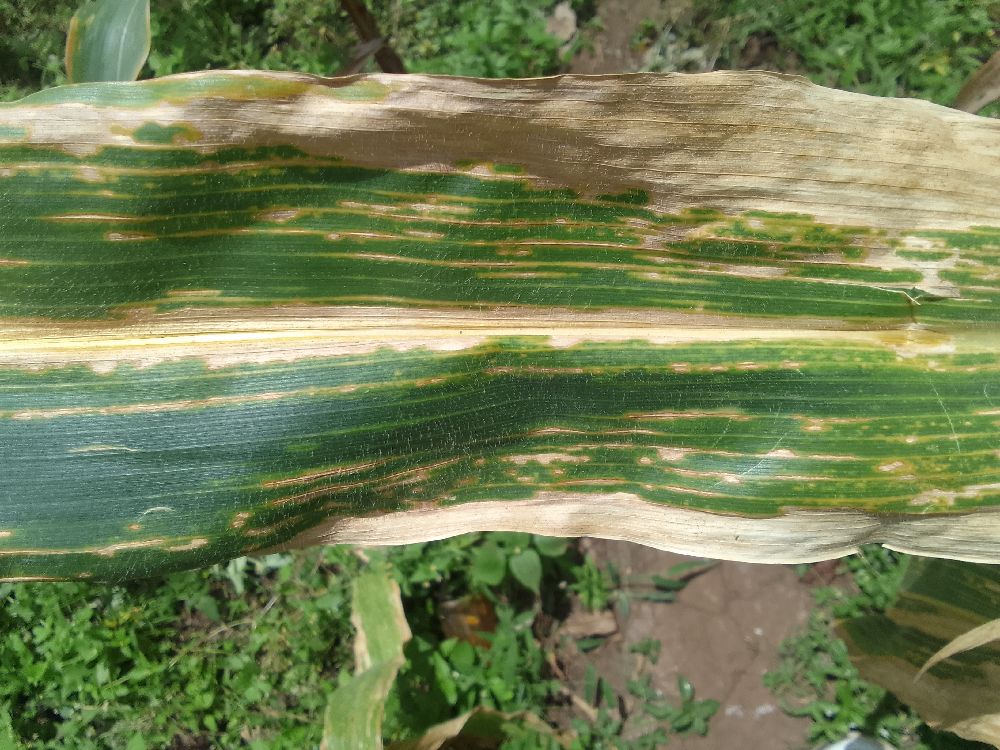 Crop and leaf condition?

maize, maize lethal necrosis
